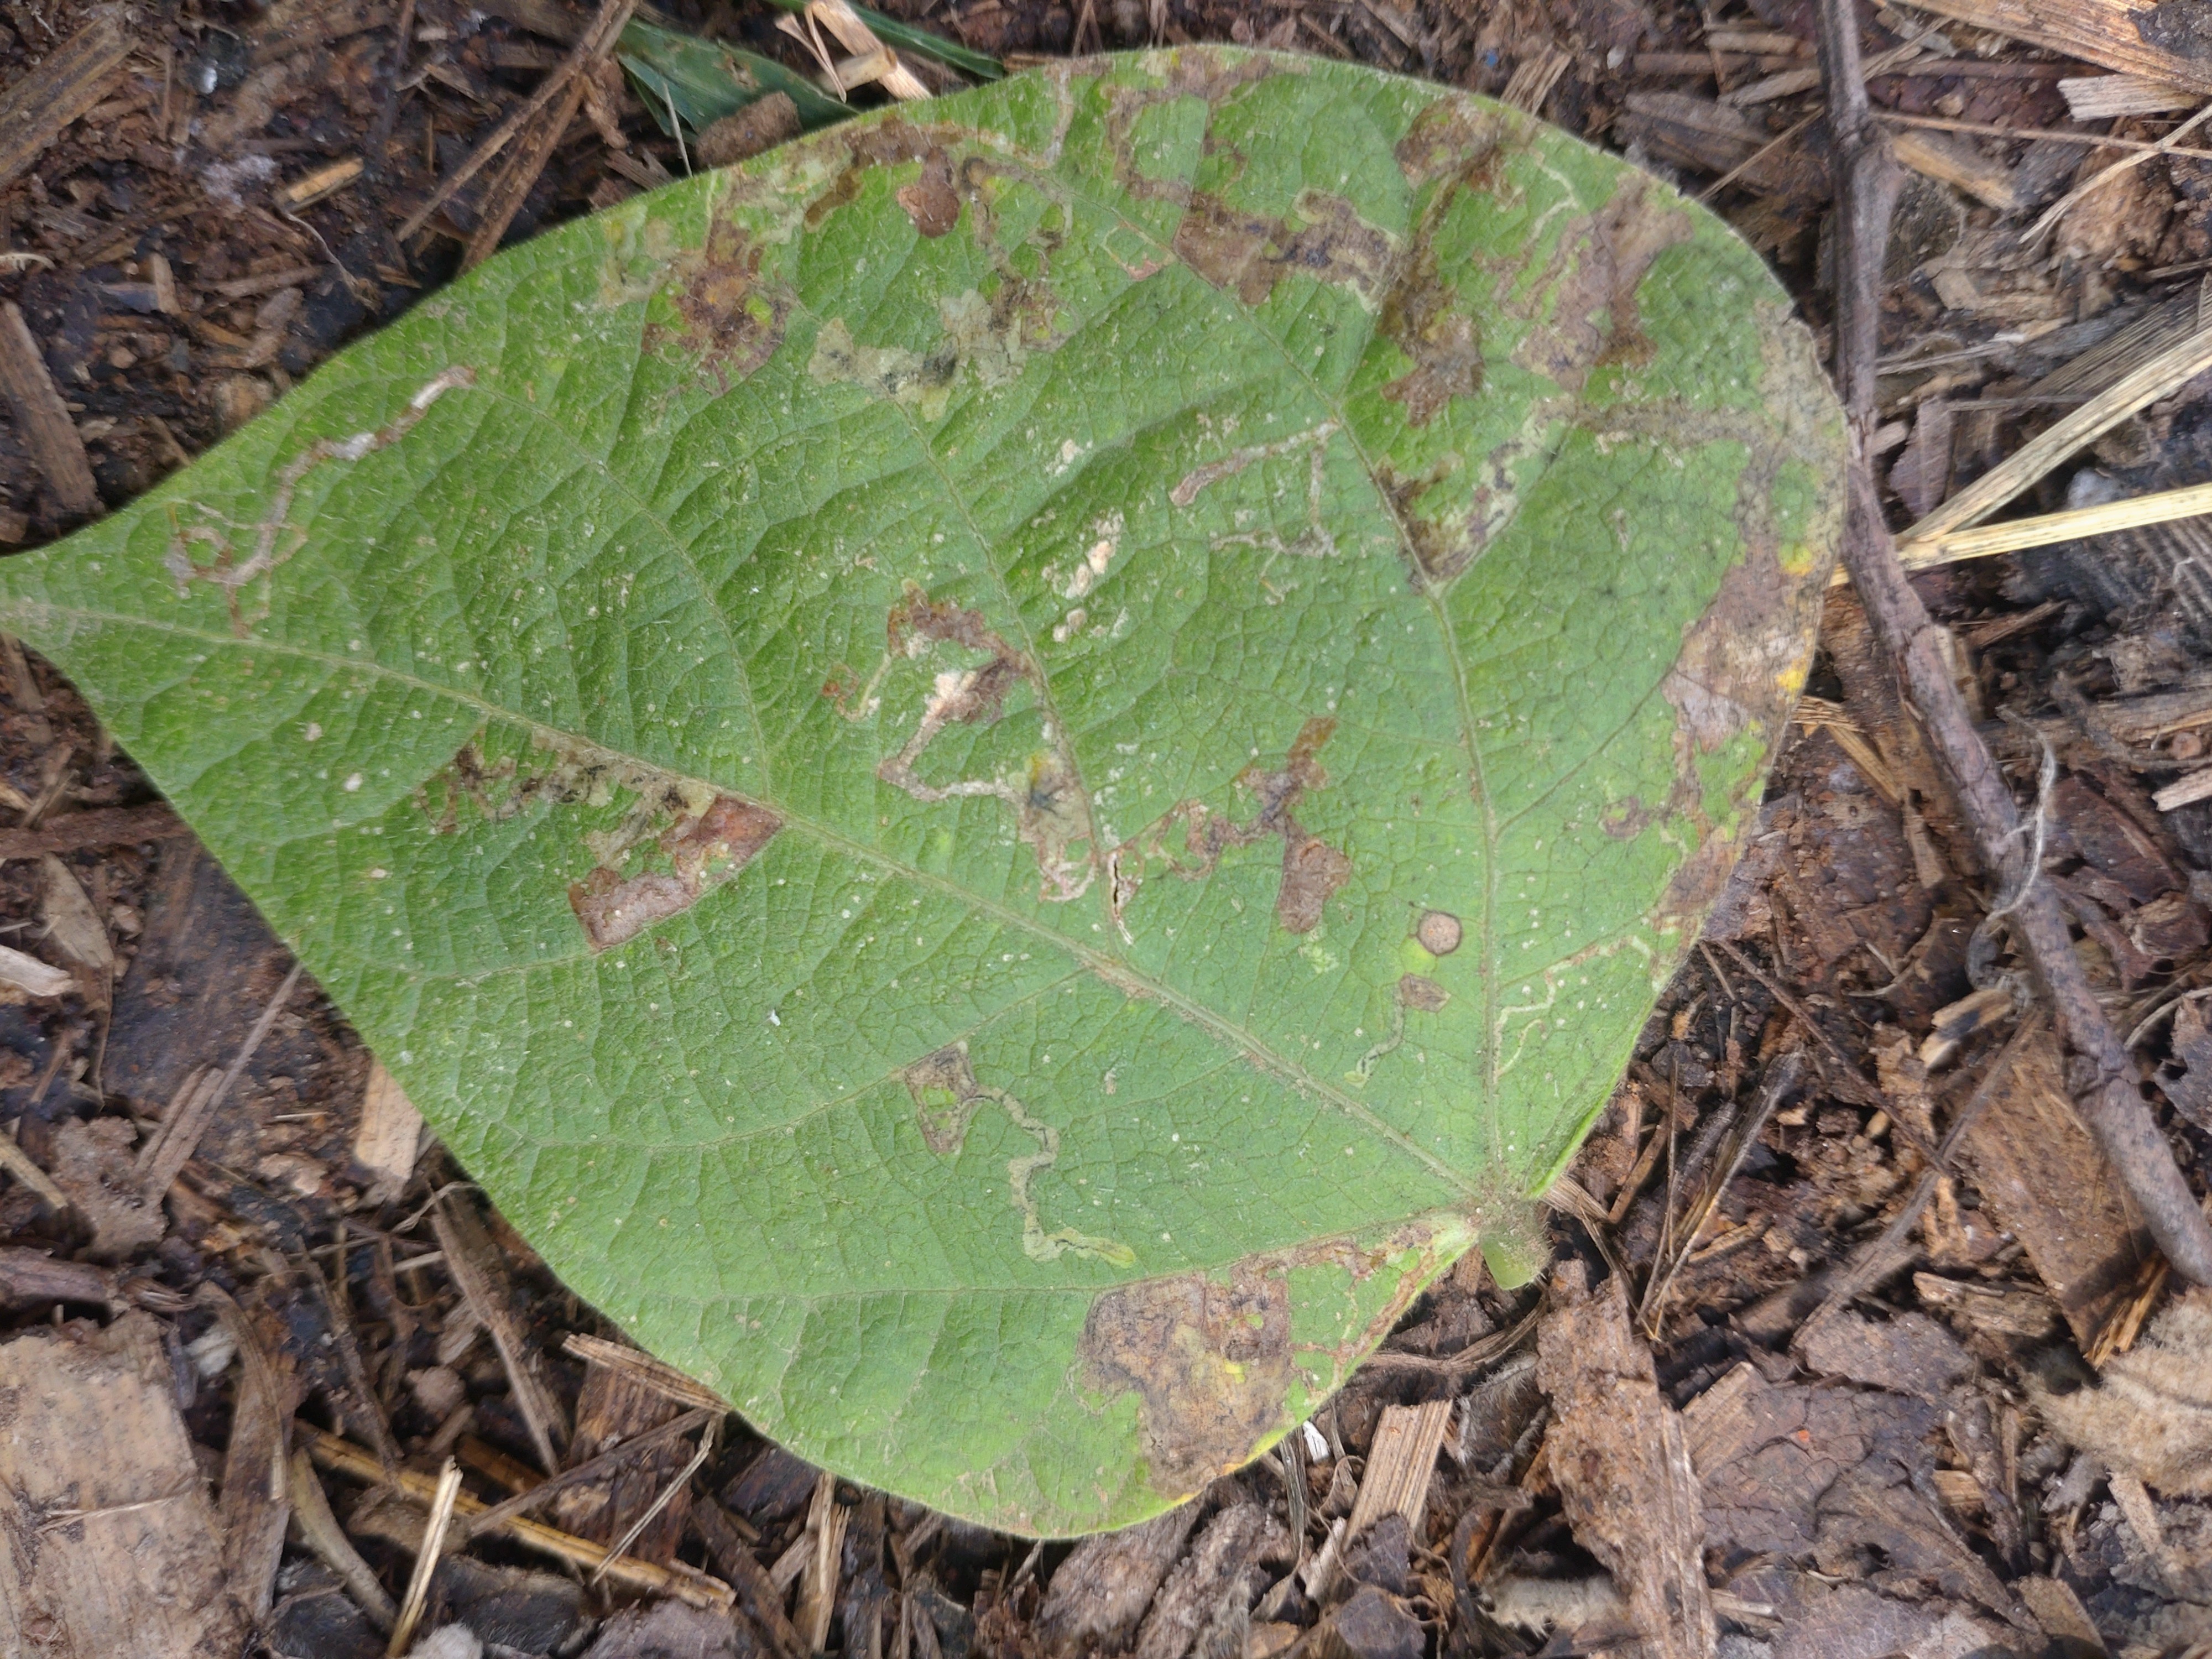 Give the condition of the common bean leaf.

anthracnose
